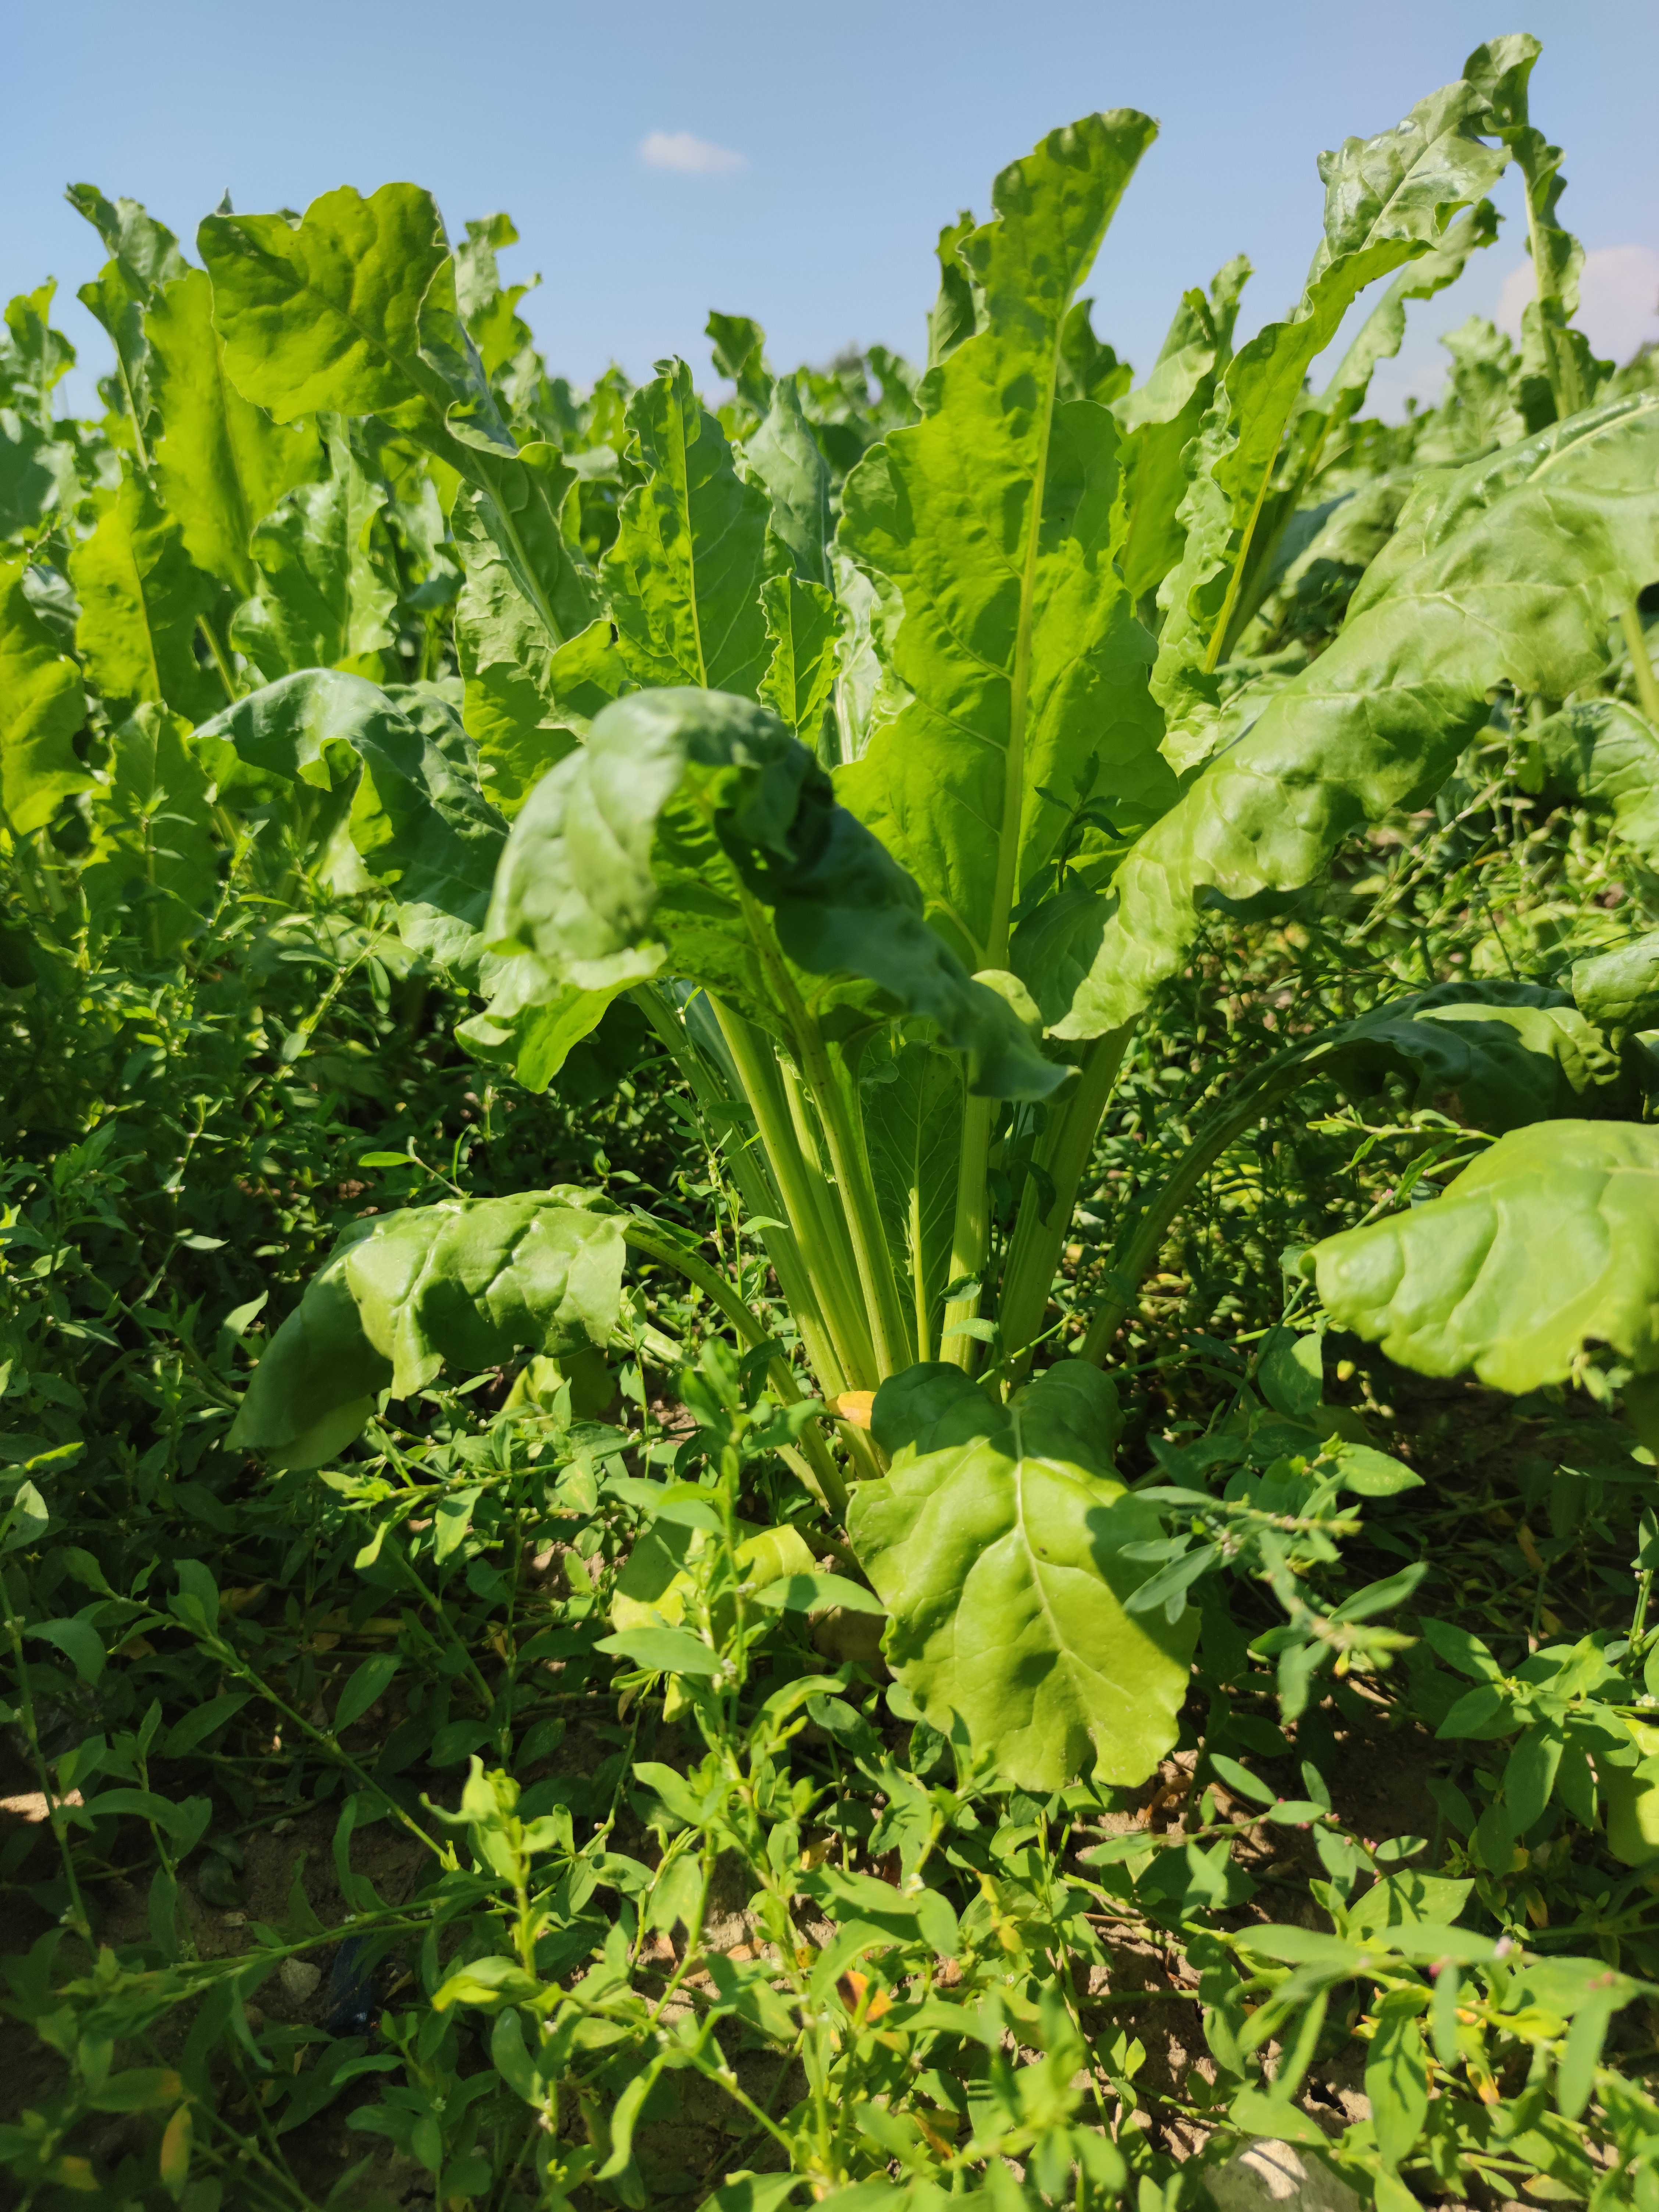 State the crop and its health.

beet, unaffected
